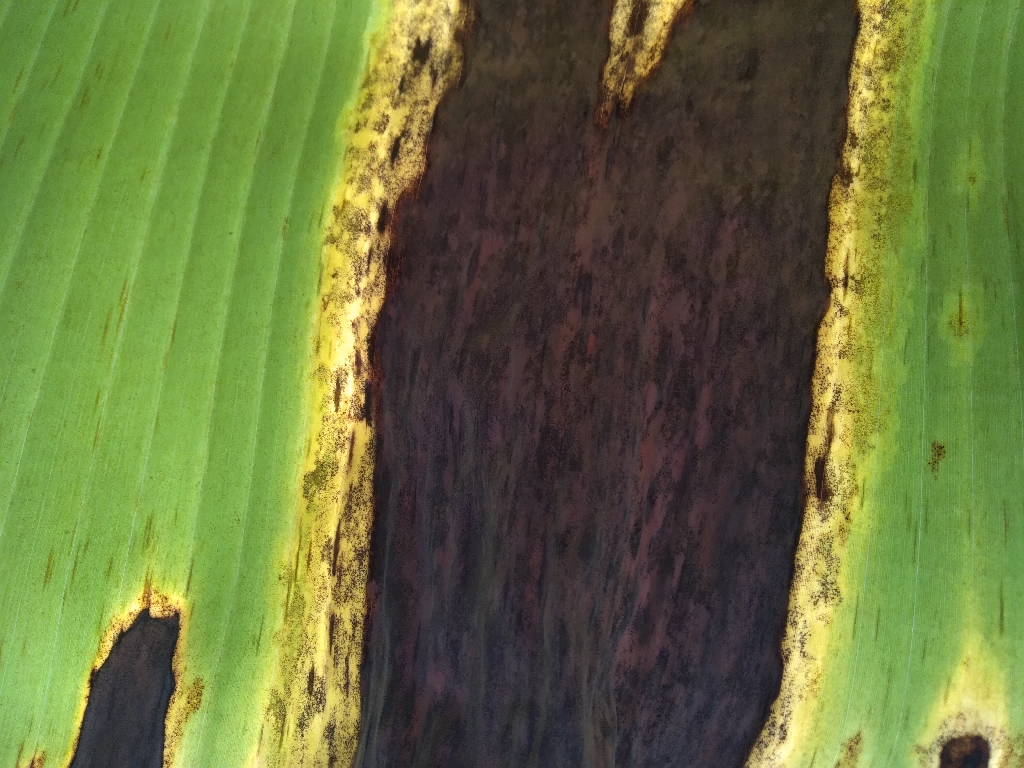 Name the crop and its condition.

banana, black sigatoka
